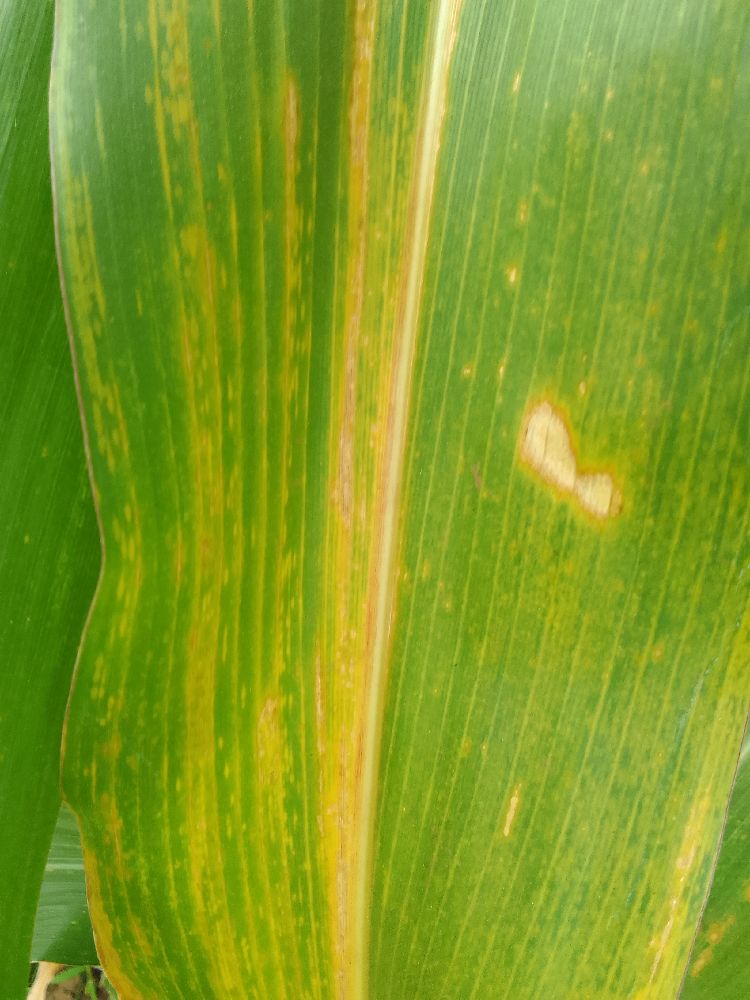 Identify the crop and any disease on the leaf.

maize, maize lethal necrosis
